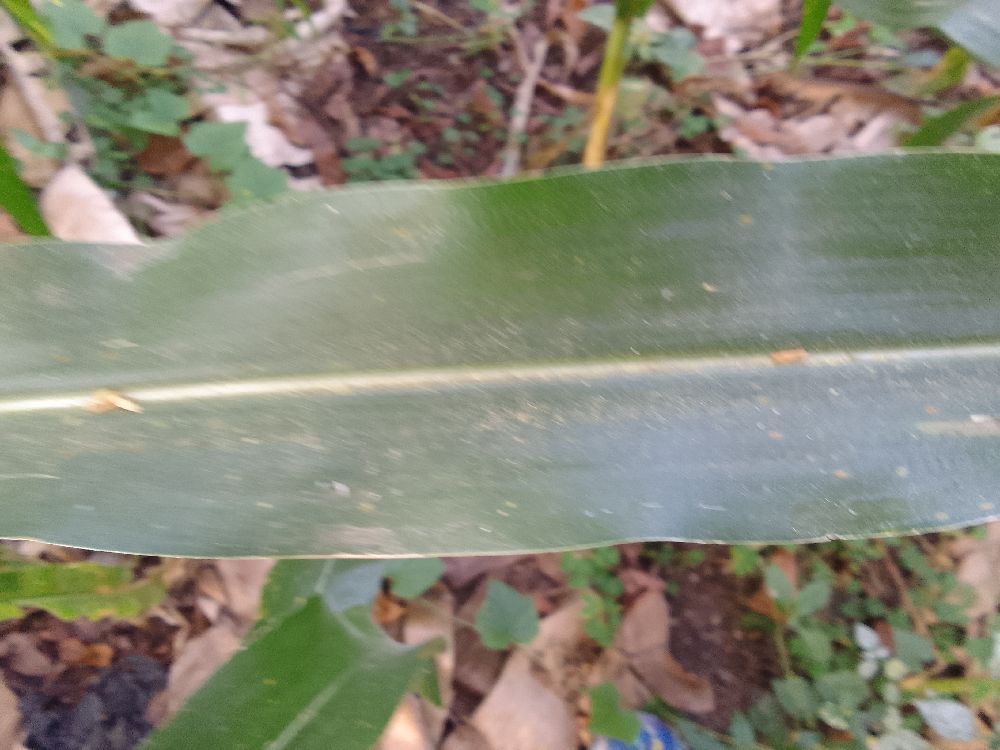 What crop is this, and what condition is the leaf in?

maize, healthy
